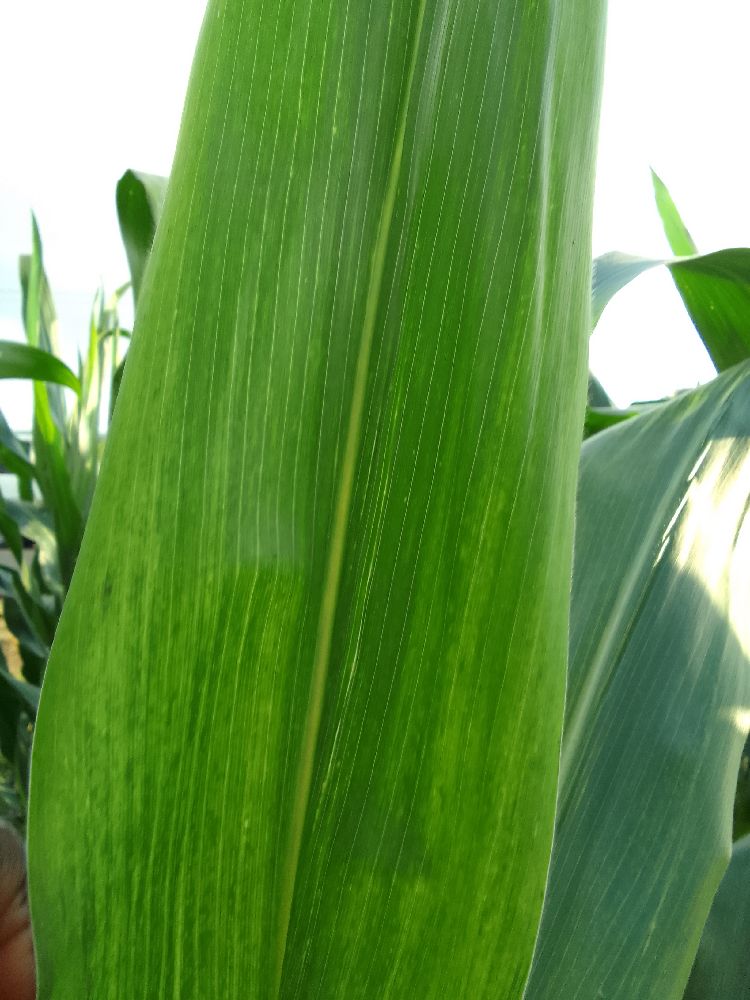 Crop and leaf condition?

maize, maize lethal necrosis
